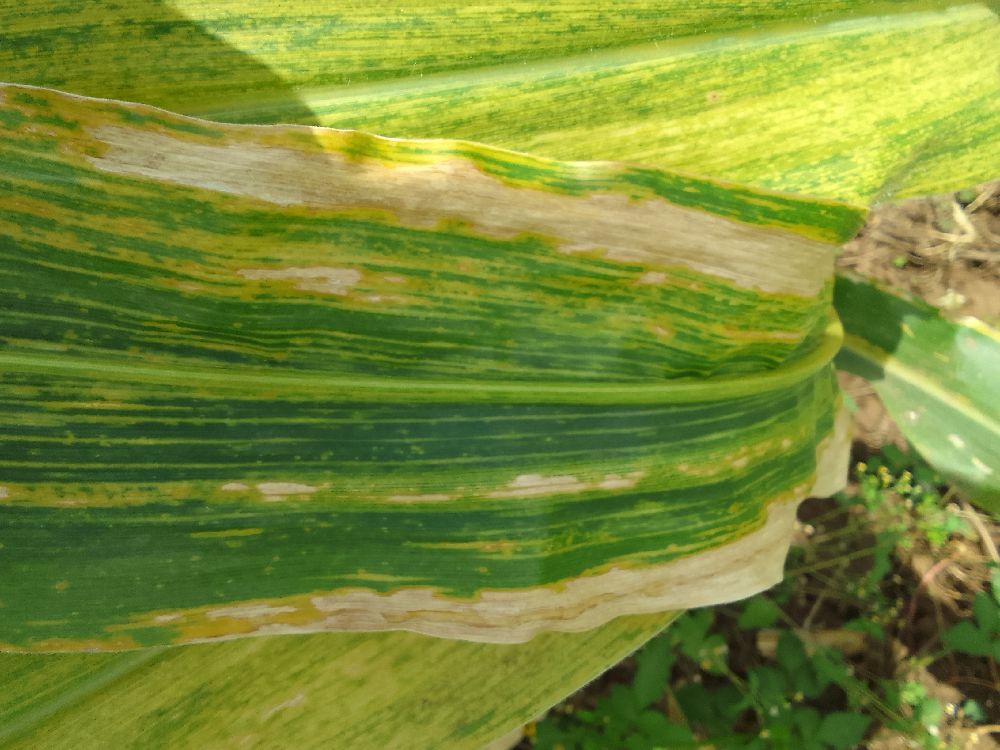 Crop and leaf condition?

maize, maize lethal necrosis
